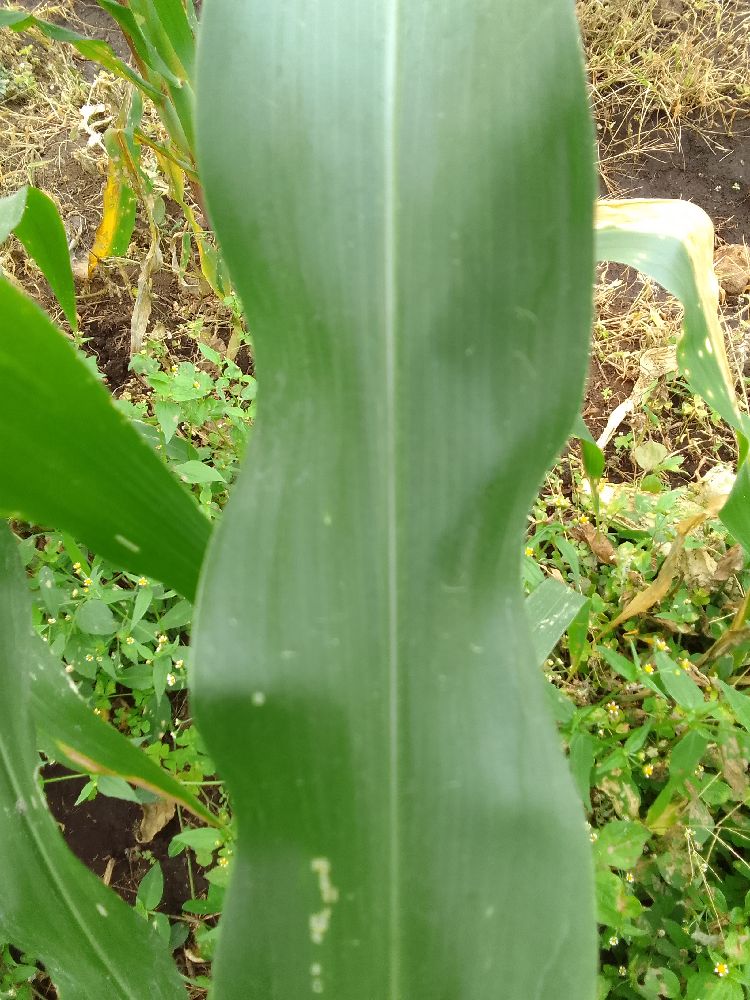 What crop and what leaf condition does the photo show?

maize, healthy
